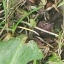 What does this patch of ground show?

structured weed
